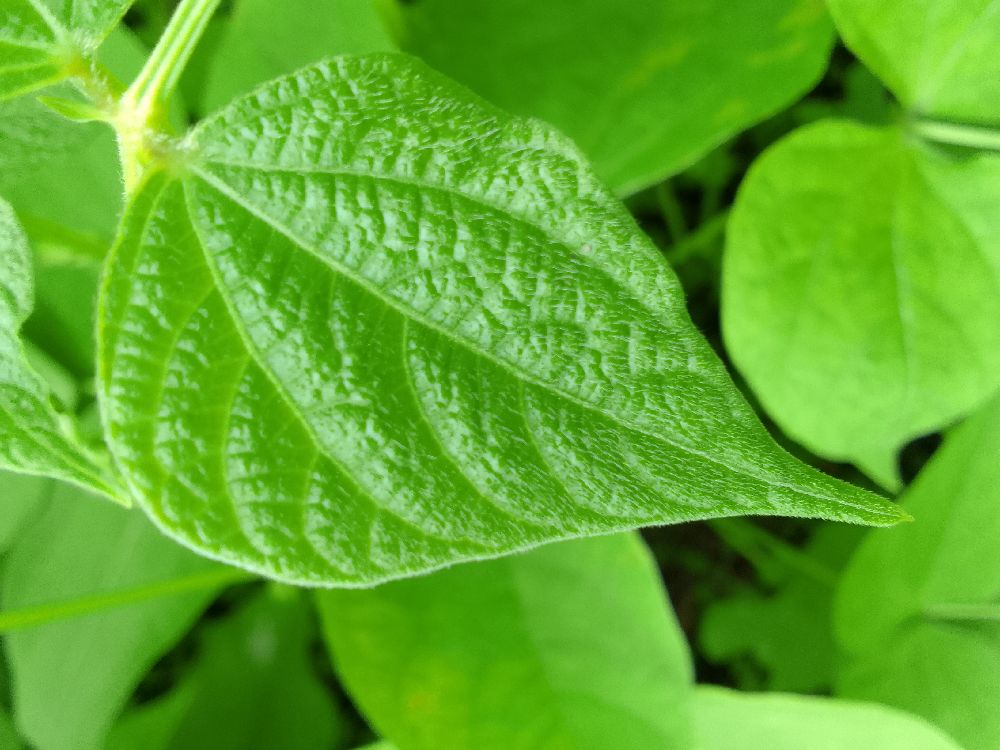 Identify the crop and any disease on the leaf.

common bean, healthy
